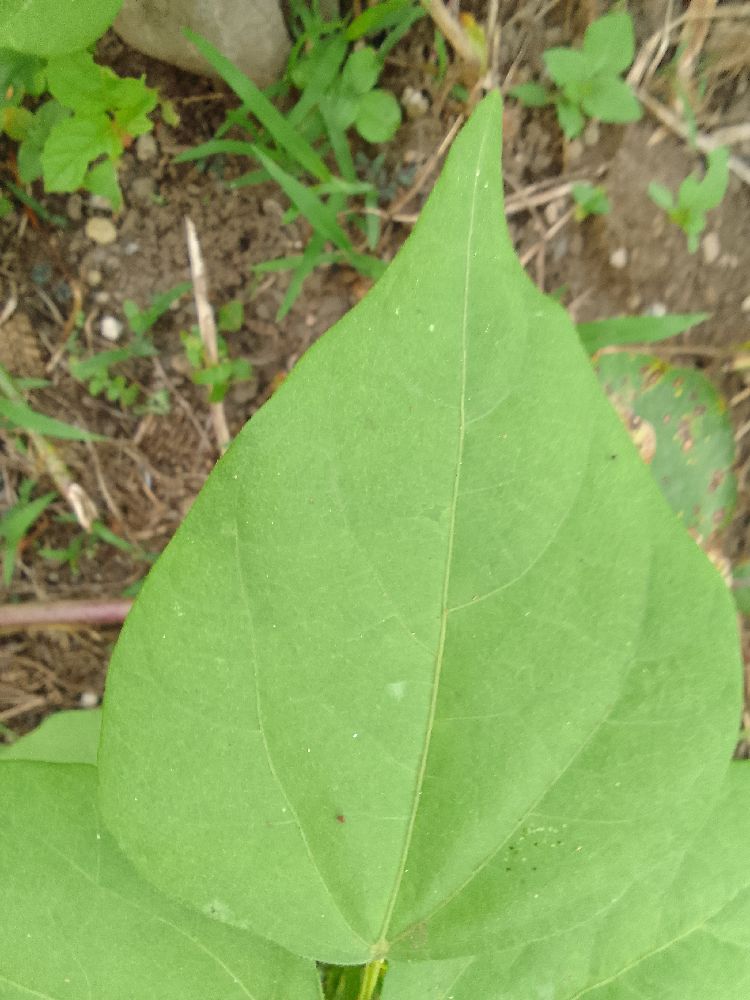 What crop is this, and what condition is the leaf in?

common bean, healthy
